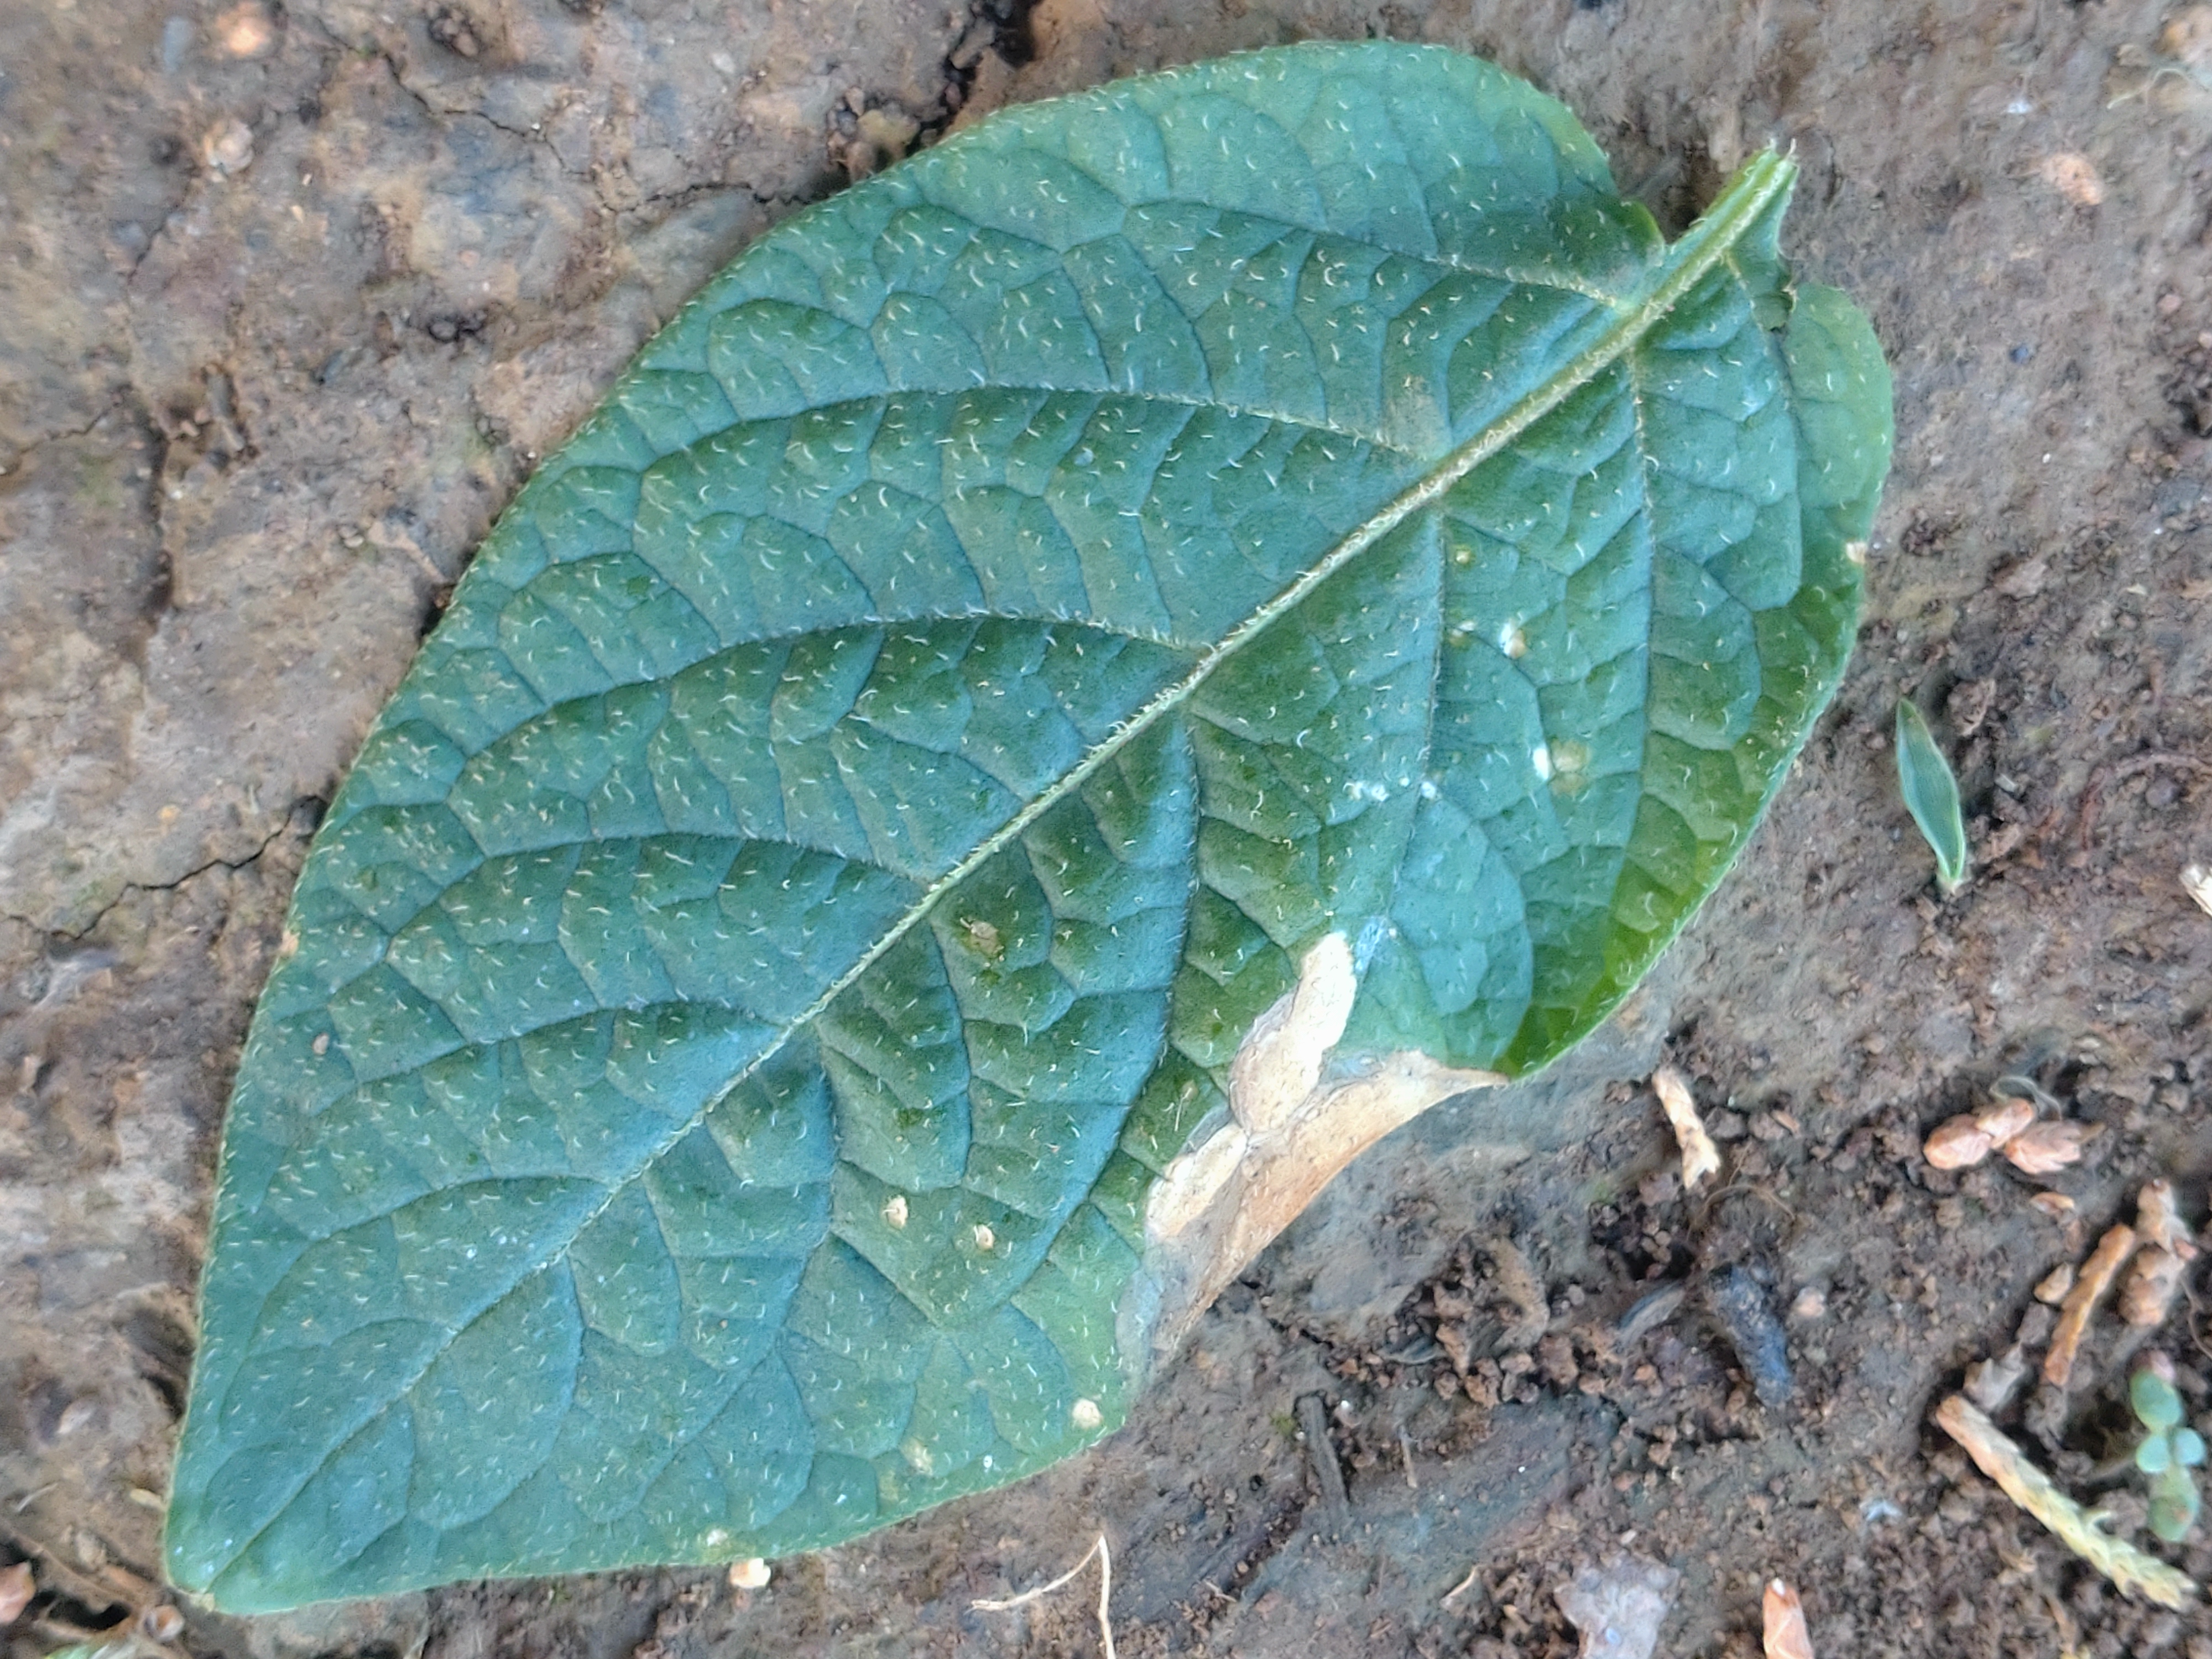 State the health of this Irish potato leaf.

early blight
